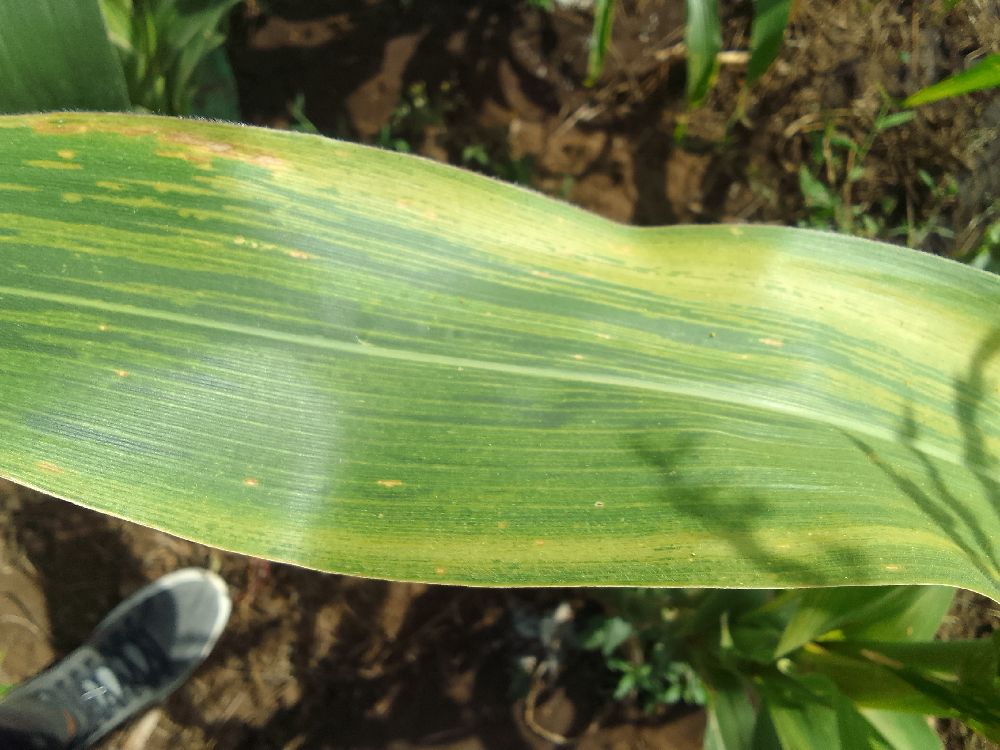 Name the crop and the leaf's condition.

maize, maize lethal necrosis
